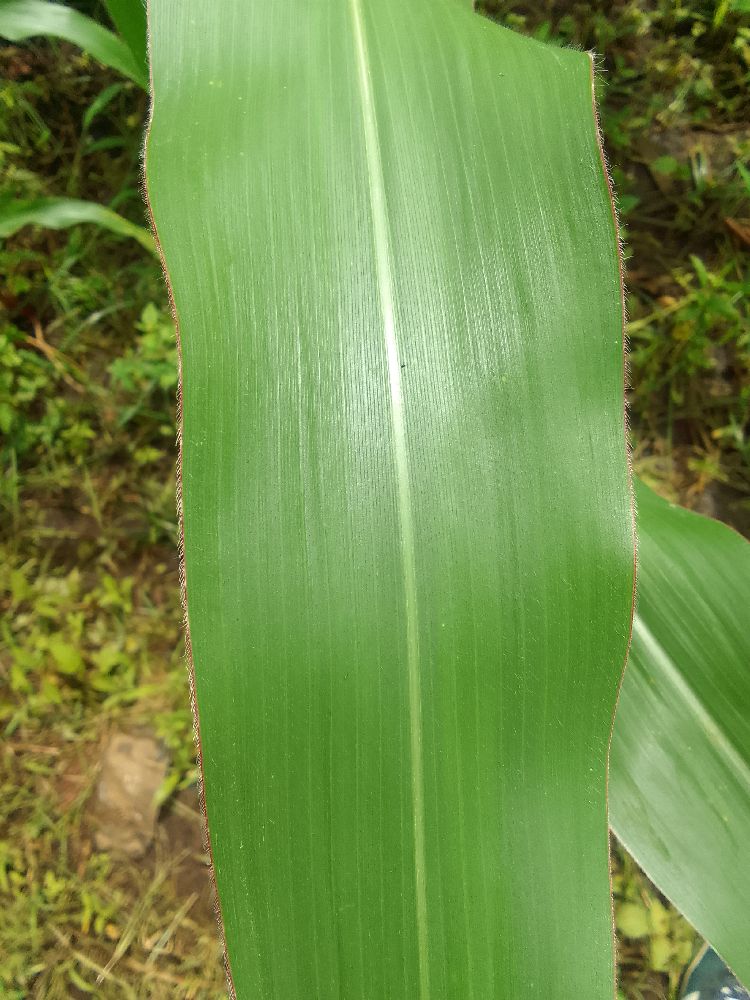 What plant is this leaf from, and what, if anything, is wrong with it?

maize, healthy
